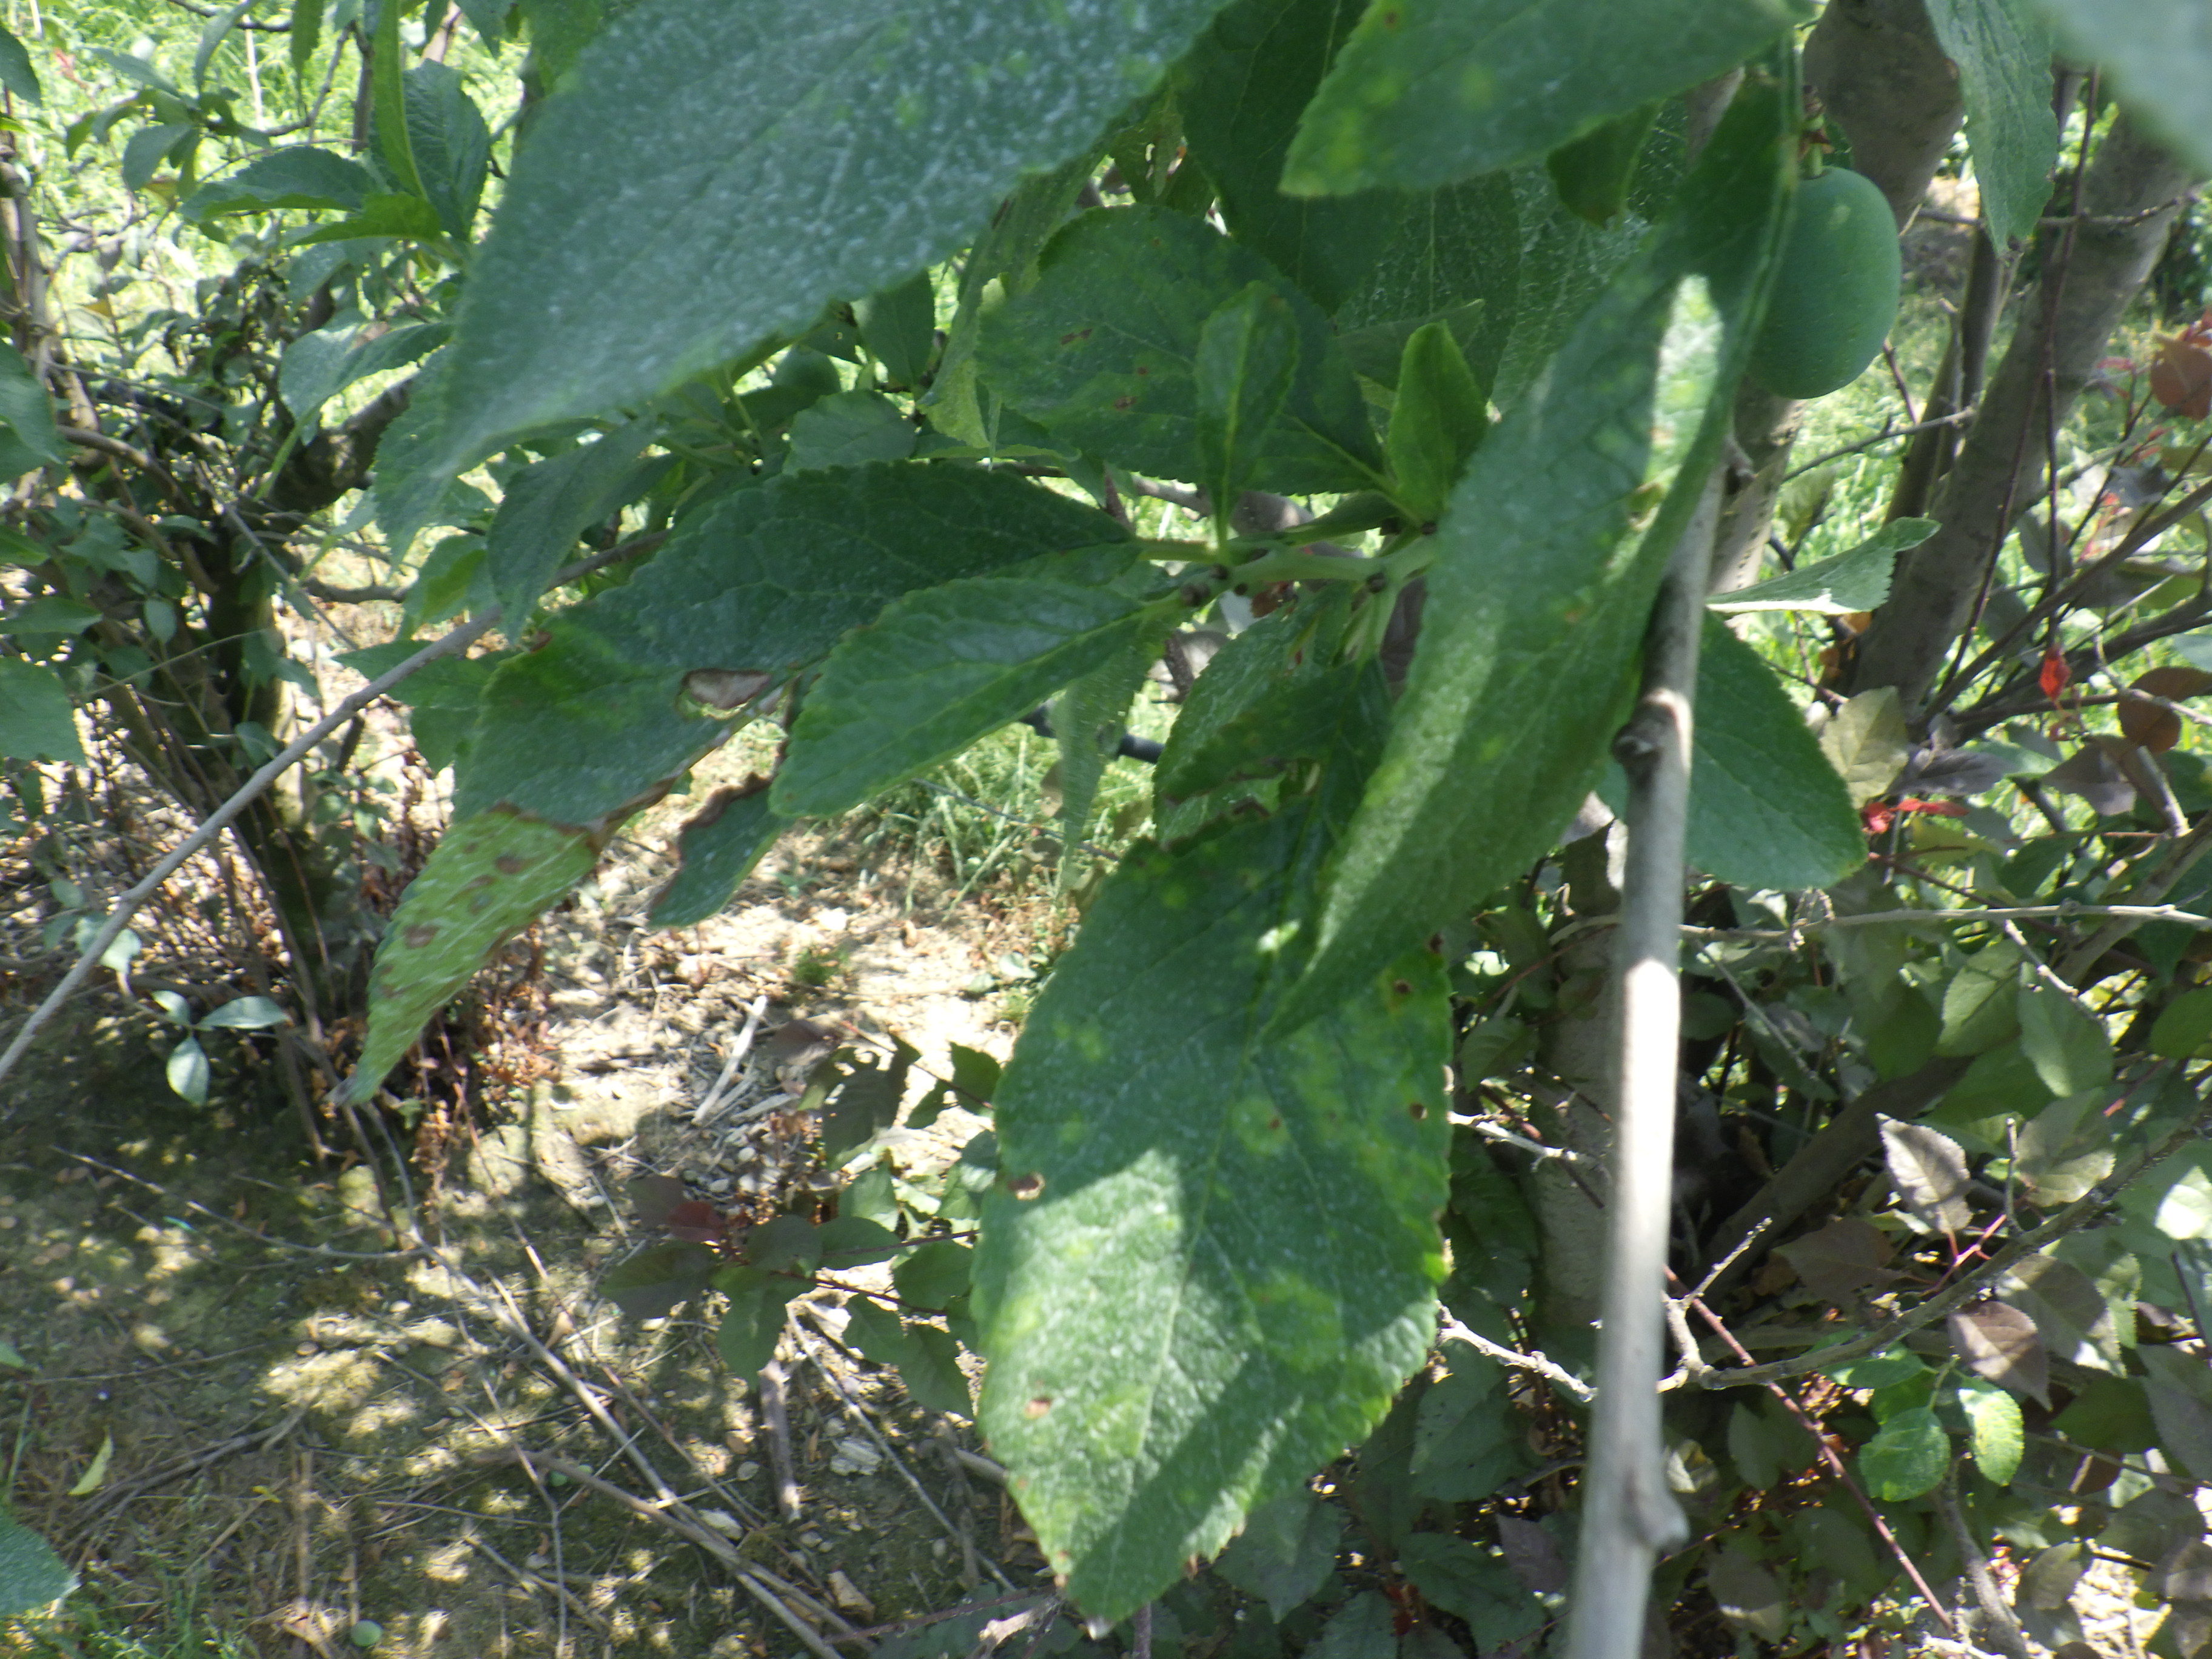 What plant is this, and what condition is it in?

plum, sharka, shot hole disease
